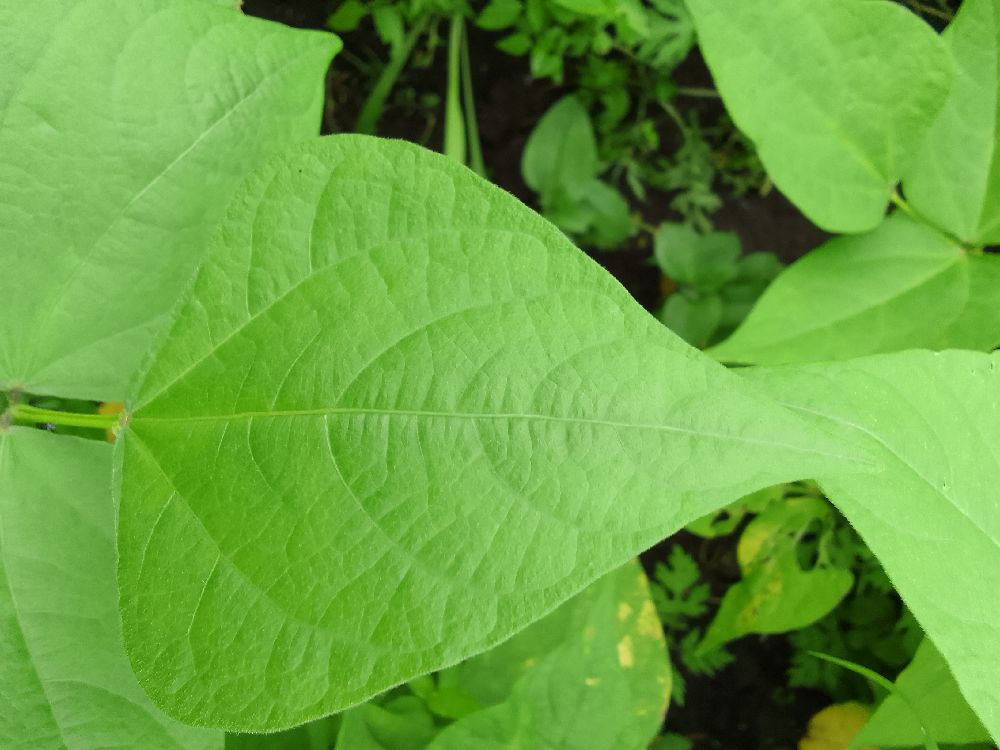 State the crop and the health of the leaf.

common bean, healthy
